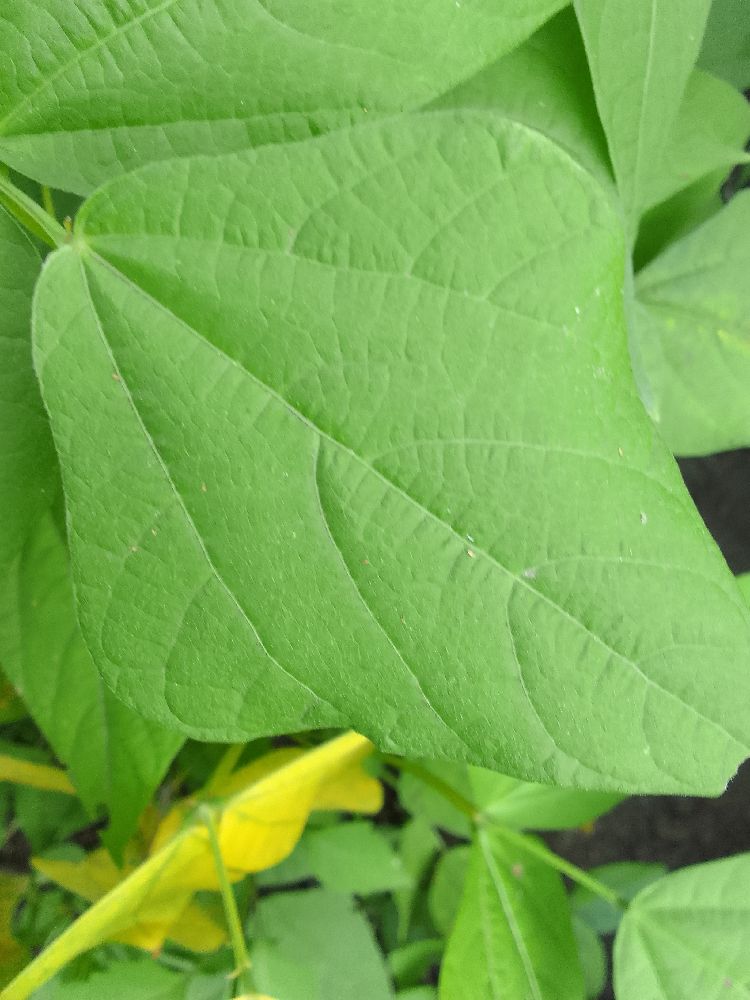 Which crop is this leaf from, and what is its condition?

common bean, healthy
